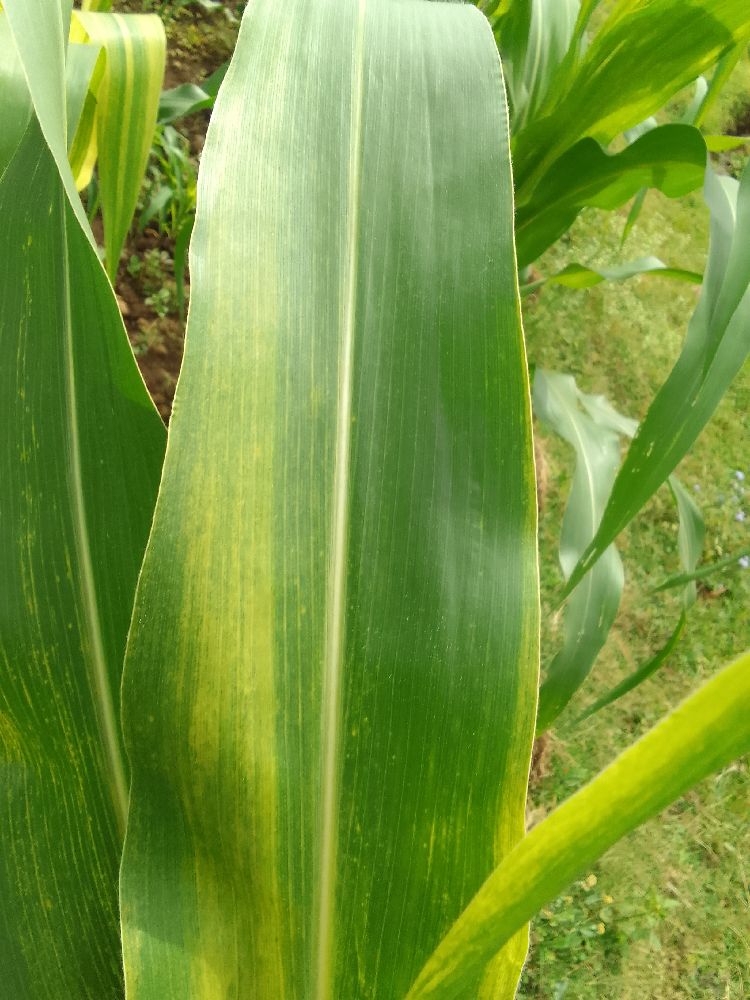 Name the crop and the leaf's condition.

maize, maize lethal necrosis
